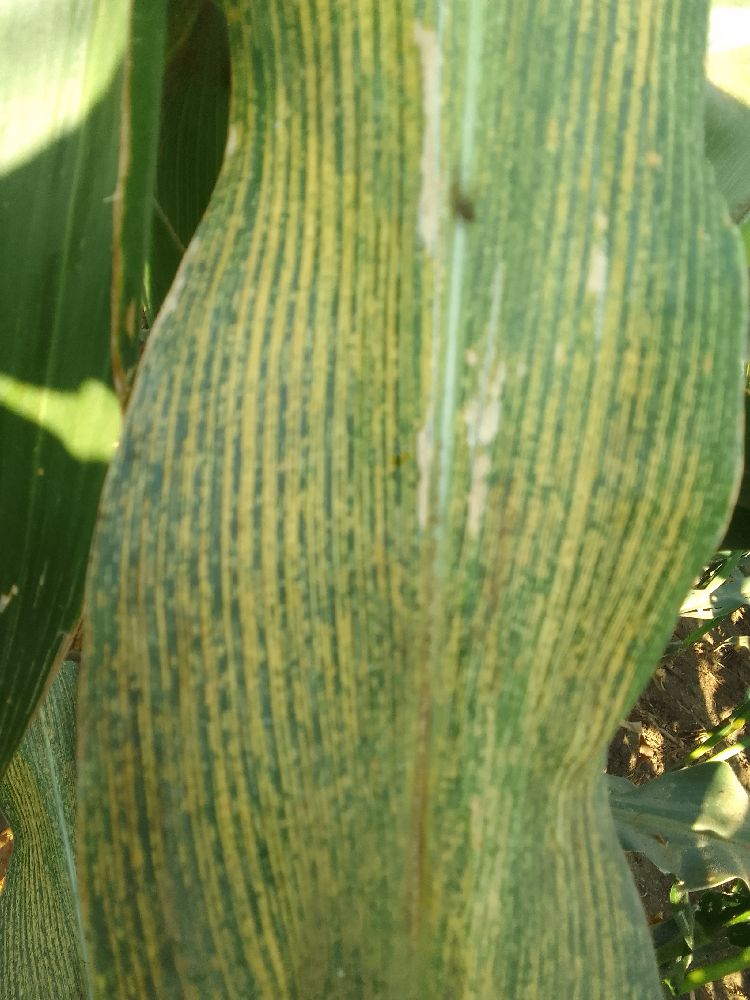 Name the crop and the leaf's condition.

maize, maize streak virus
